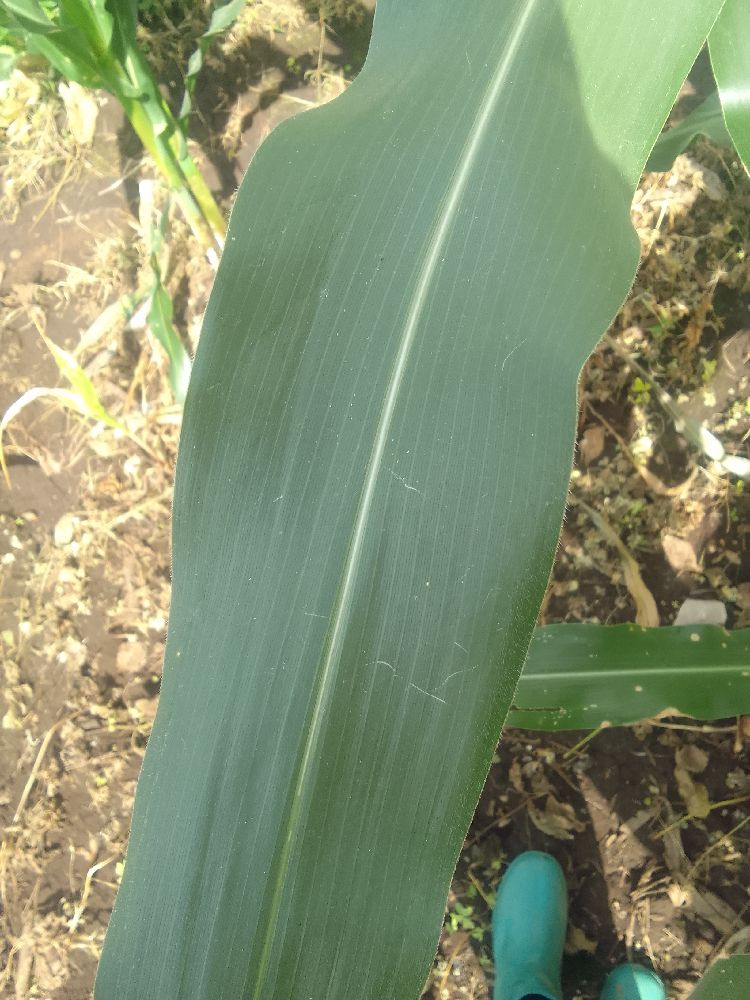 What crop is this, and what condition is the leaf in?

maize, healthy
